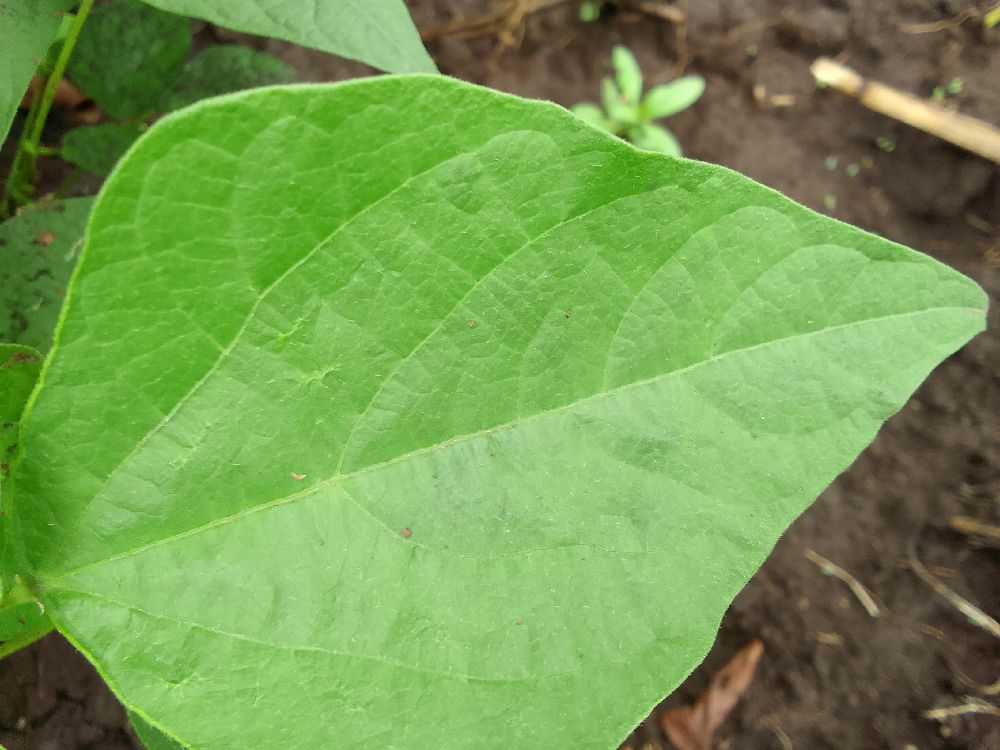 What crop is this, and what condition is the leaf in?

common bean, healthy
